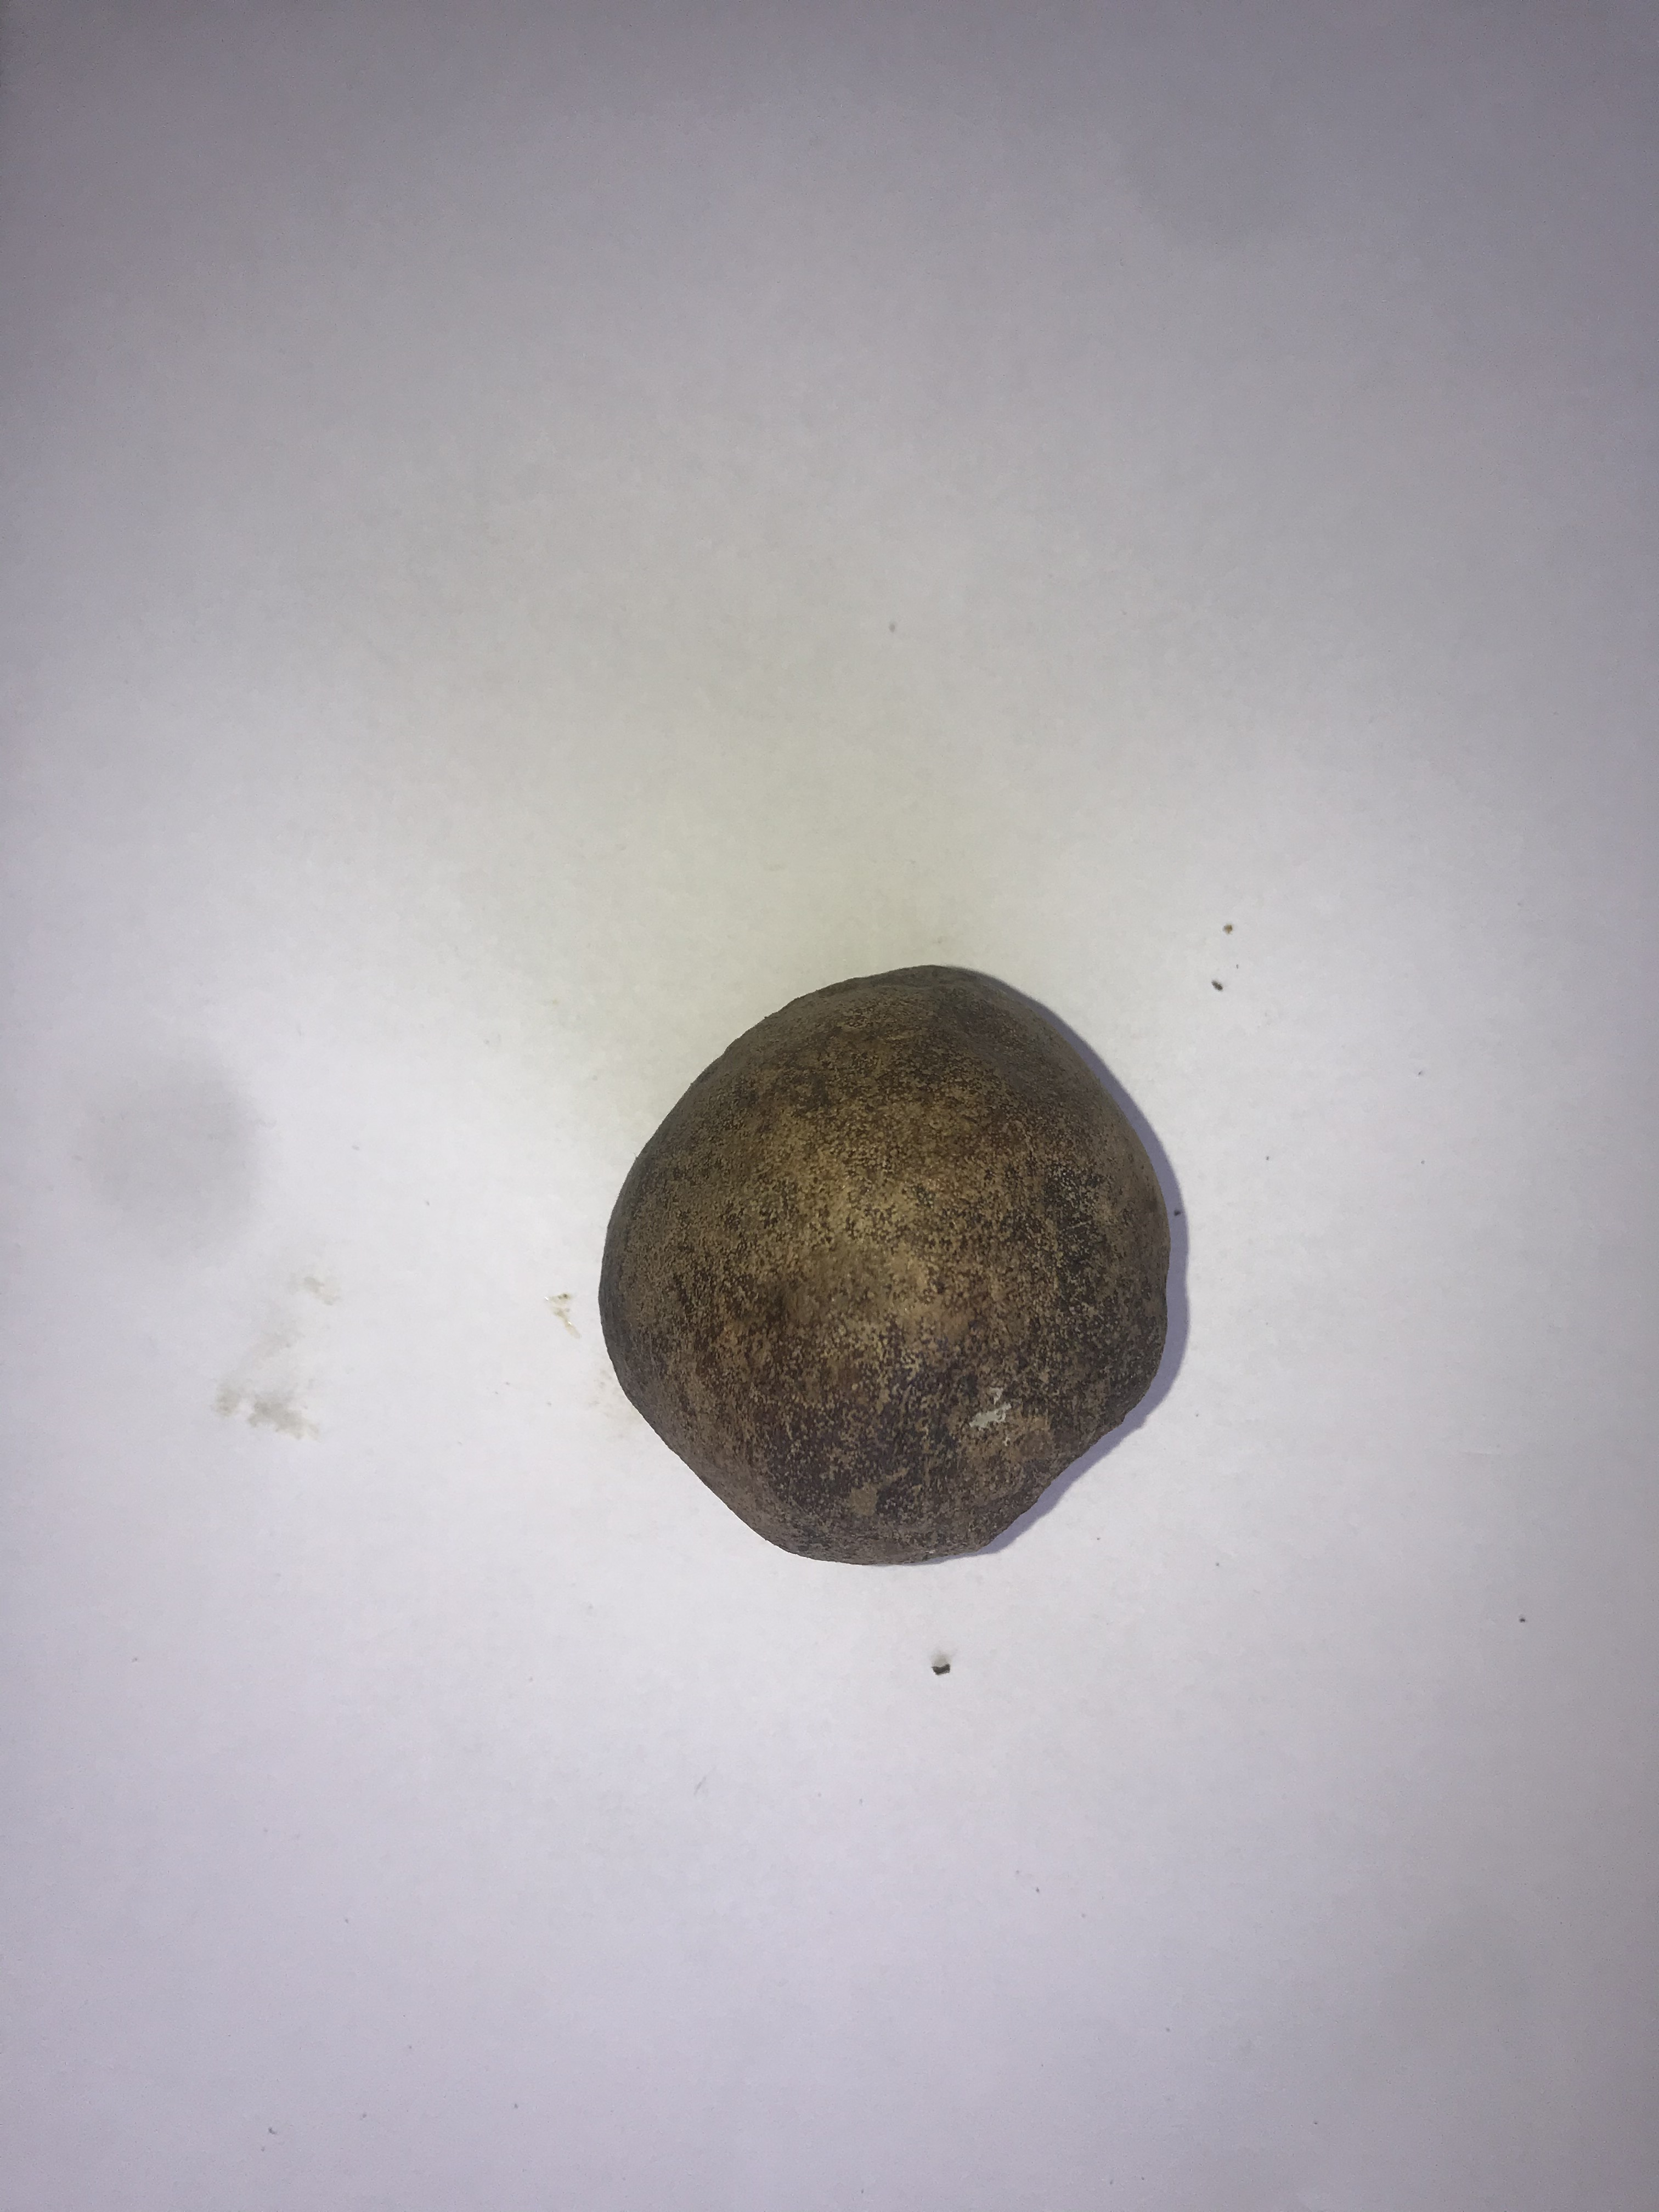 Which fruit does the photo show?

pequi
